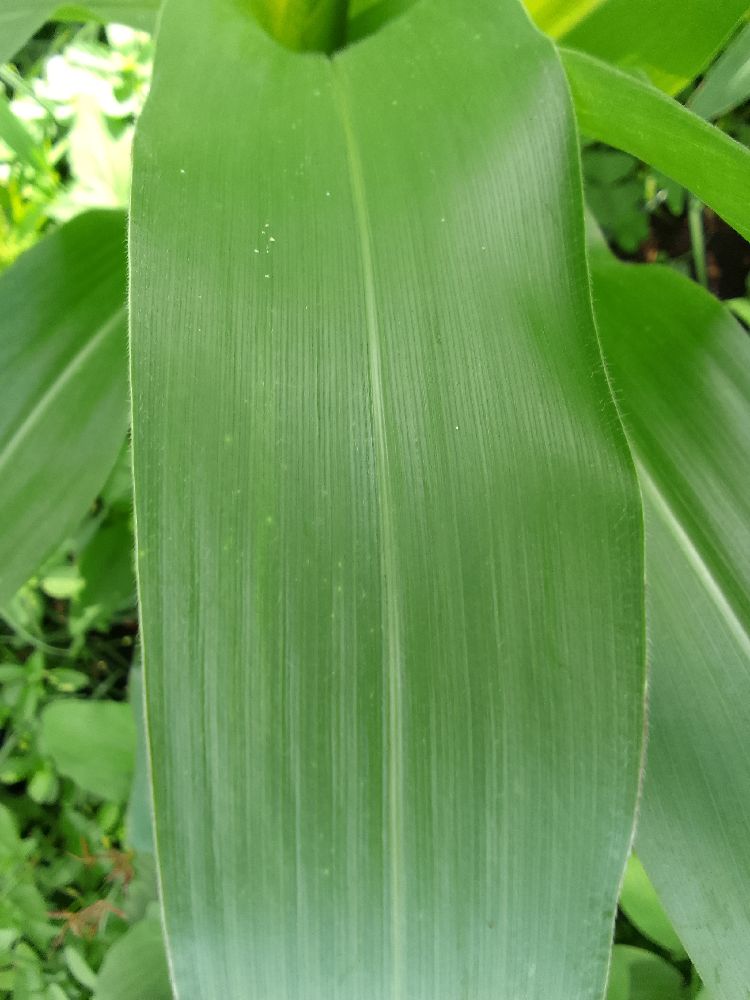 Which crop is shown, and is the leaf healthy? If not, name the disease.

maize, healthy
